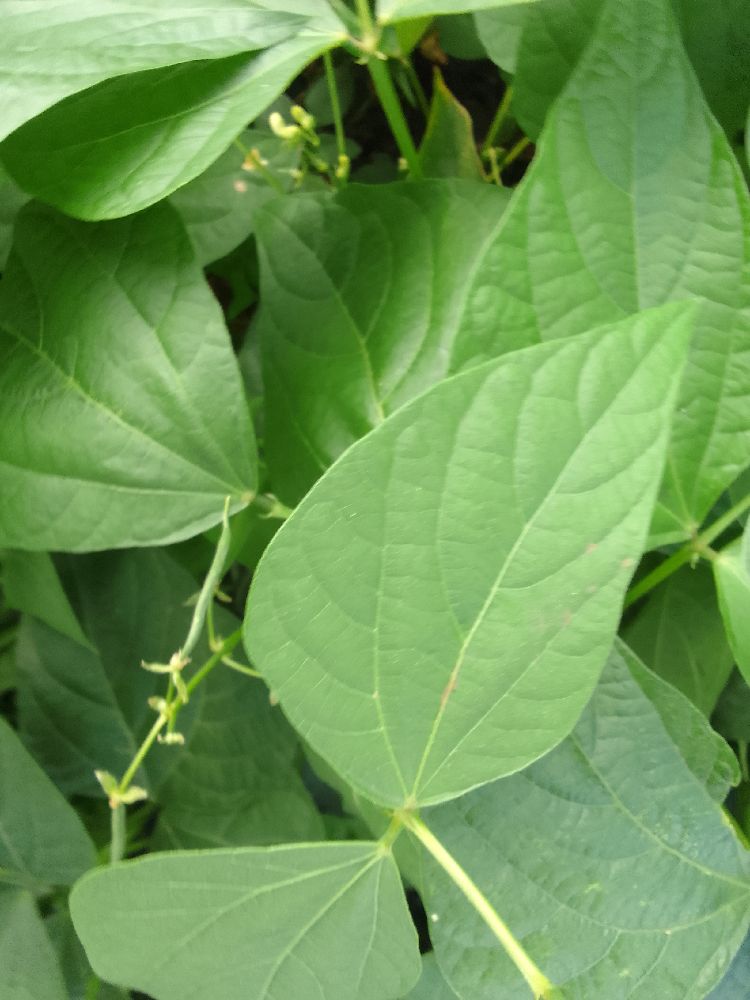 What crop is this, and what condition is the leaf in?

common bean, healthy
